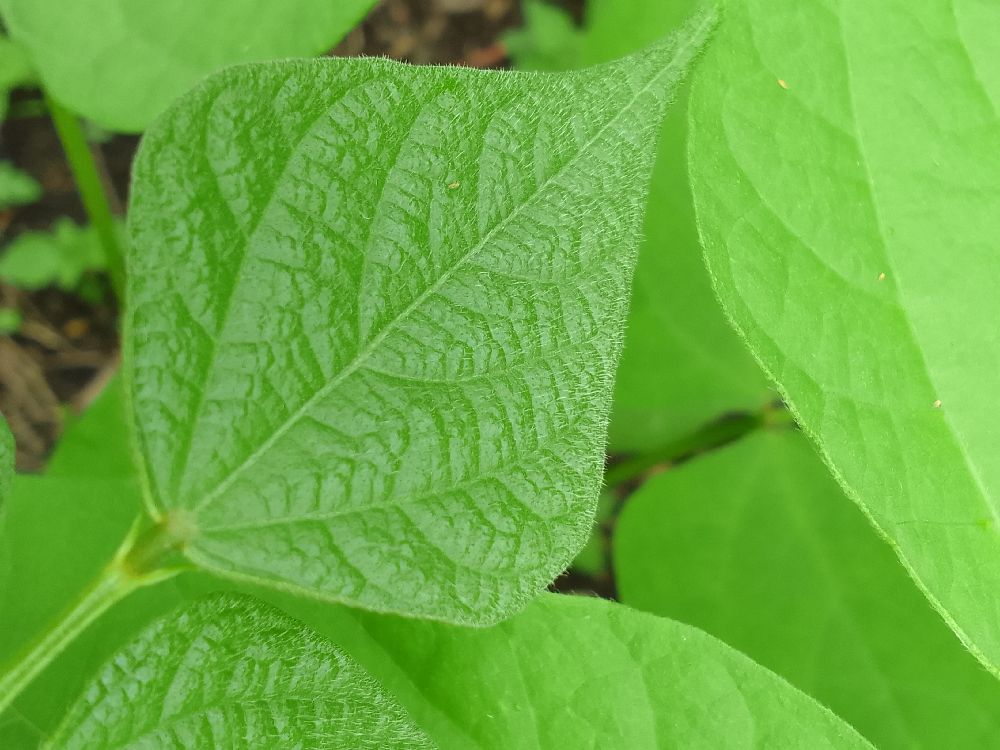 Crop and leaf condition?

common bean, healthy
